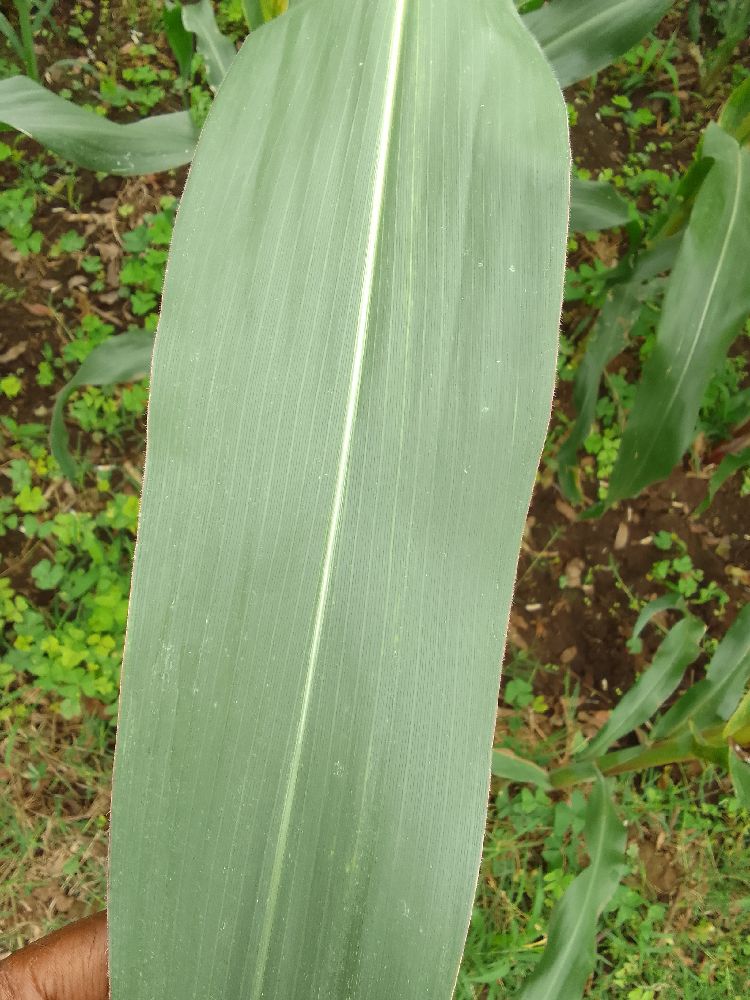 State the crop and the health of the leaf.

maize, healthy
